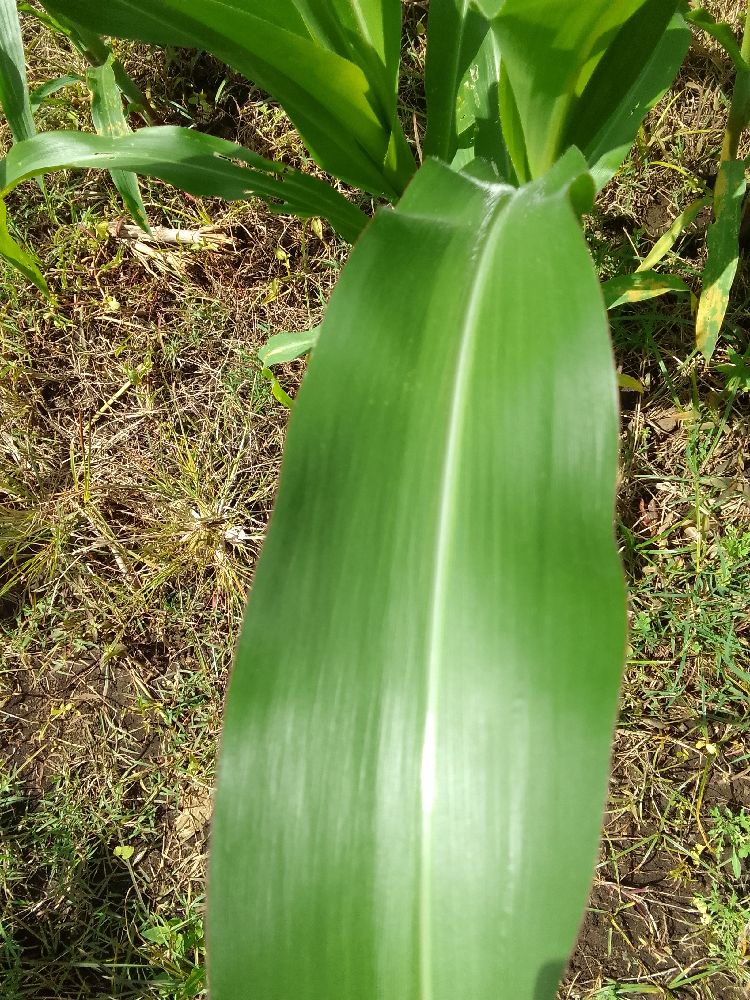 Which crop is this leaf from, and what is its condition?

maize, healthy
